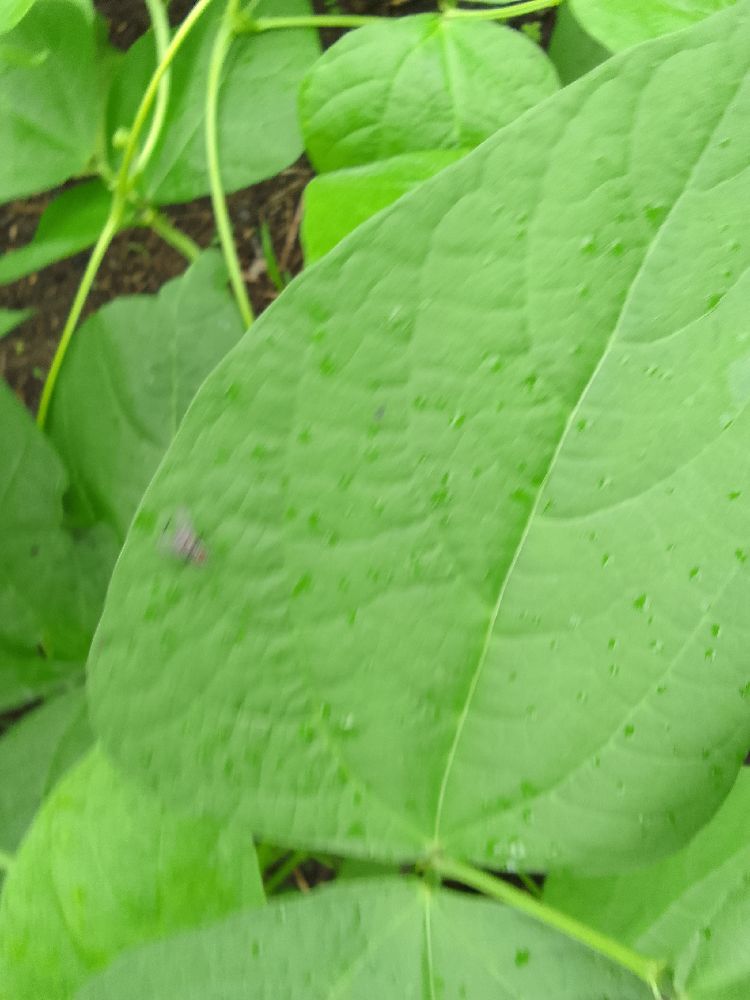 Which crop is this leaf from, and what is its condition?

common bean, healthy
